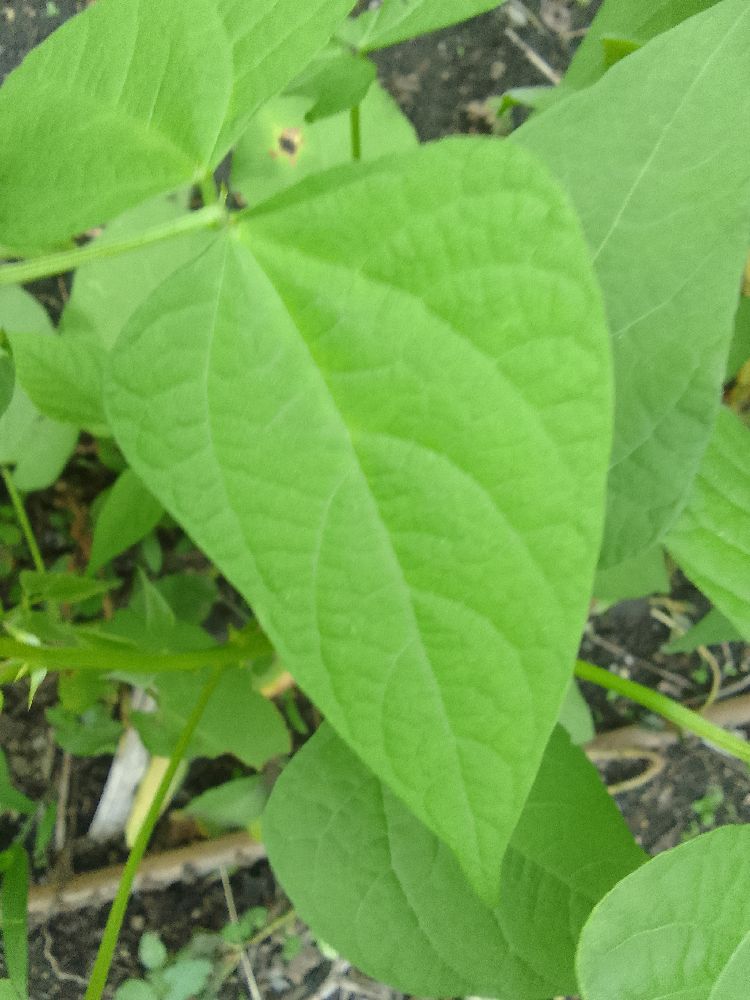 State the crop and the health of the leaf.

common bean, healthy
